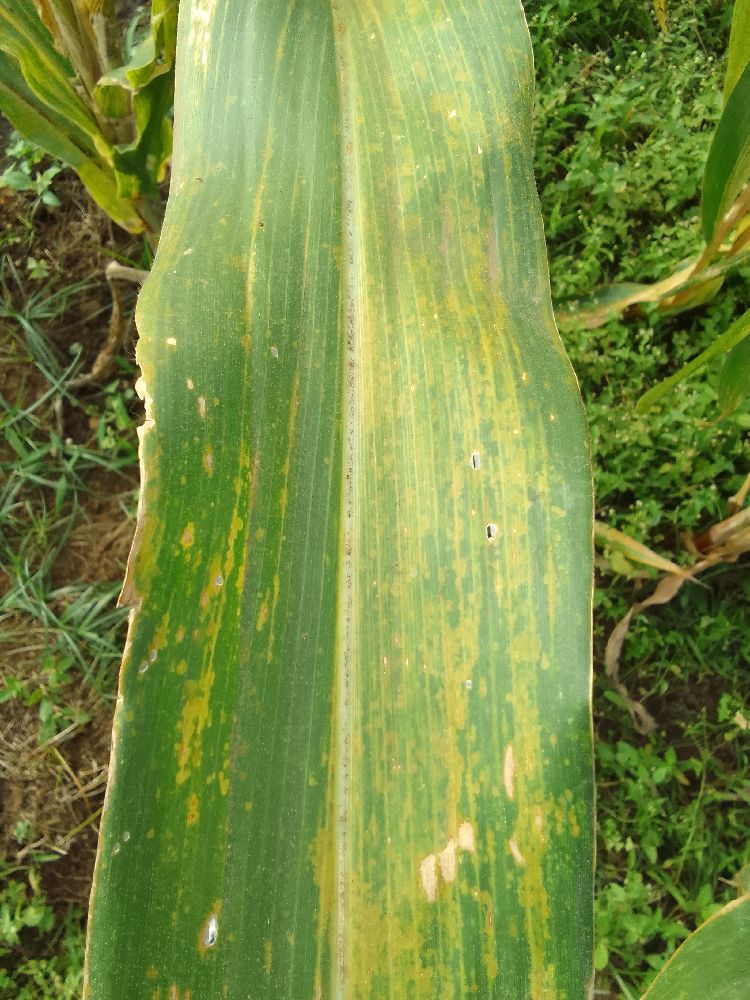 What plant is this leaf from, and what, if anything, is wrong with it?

maize, maize lethal necrosis
